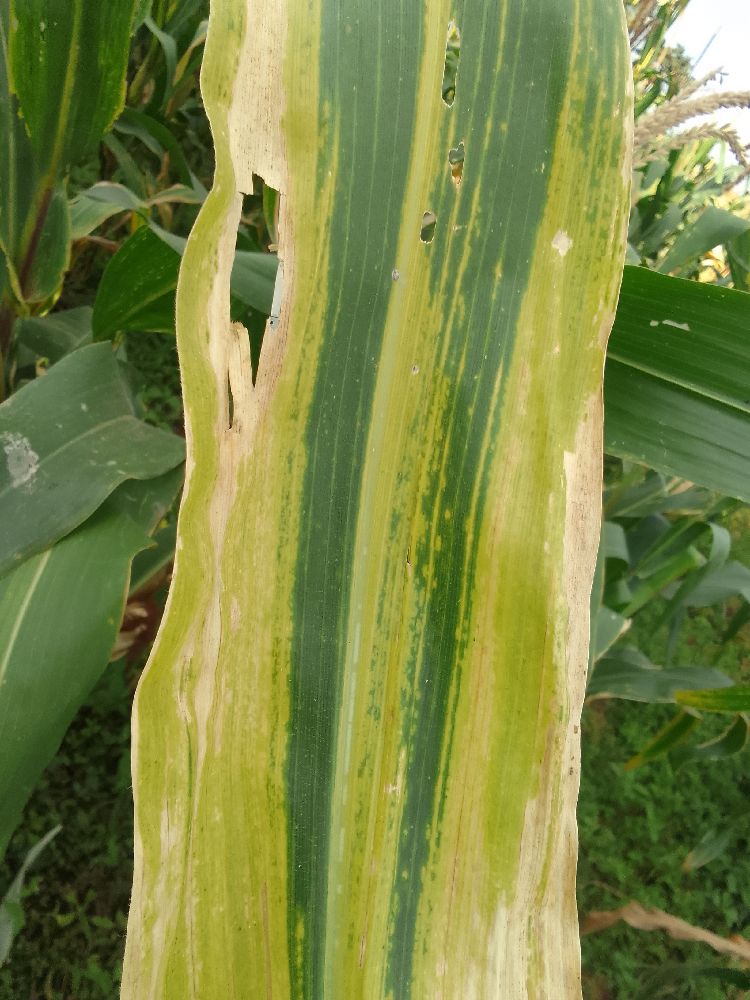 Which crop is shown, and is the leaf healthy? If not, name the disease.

maize, maize lethal necrosis
